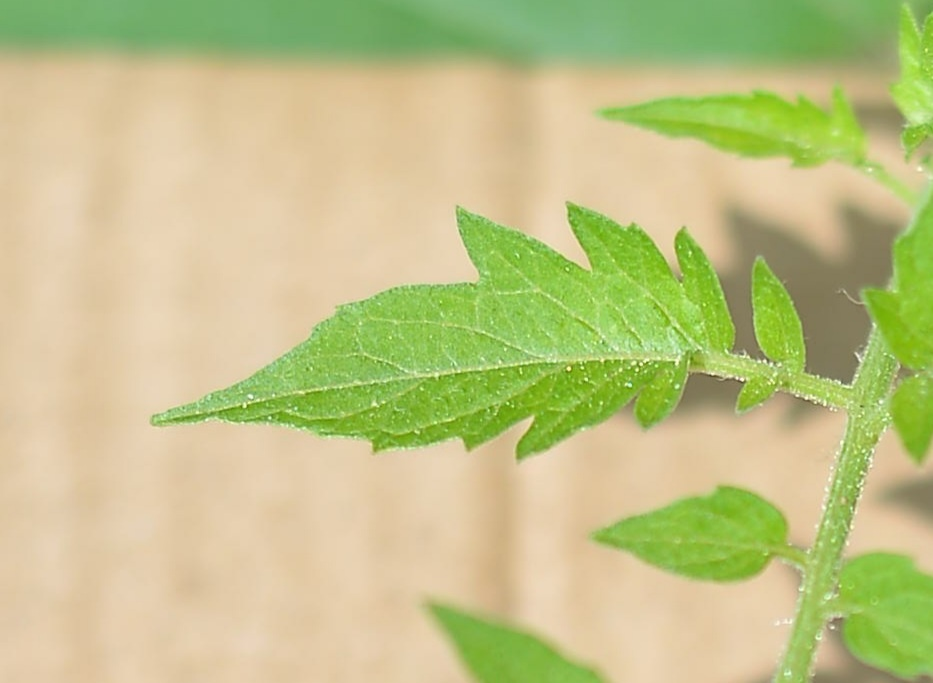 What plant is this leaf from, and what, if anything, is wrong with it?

tomato, healthy
